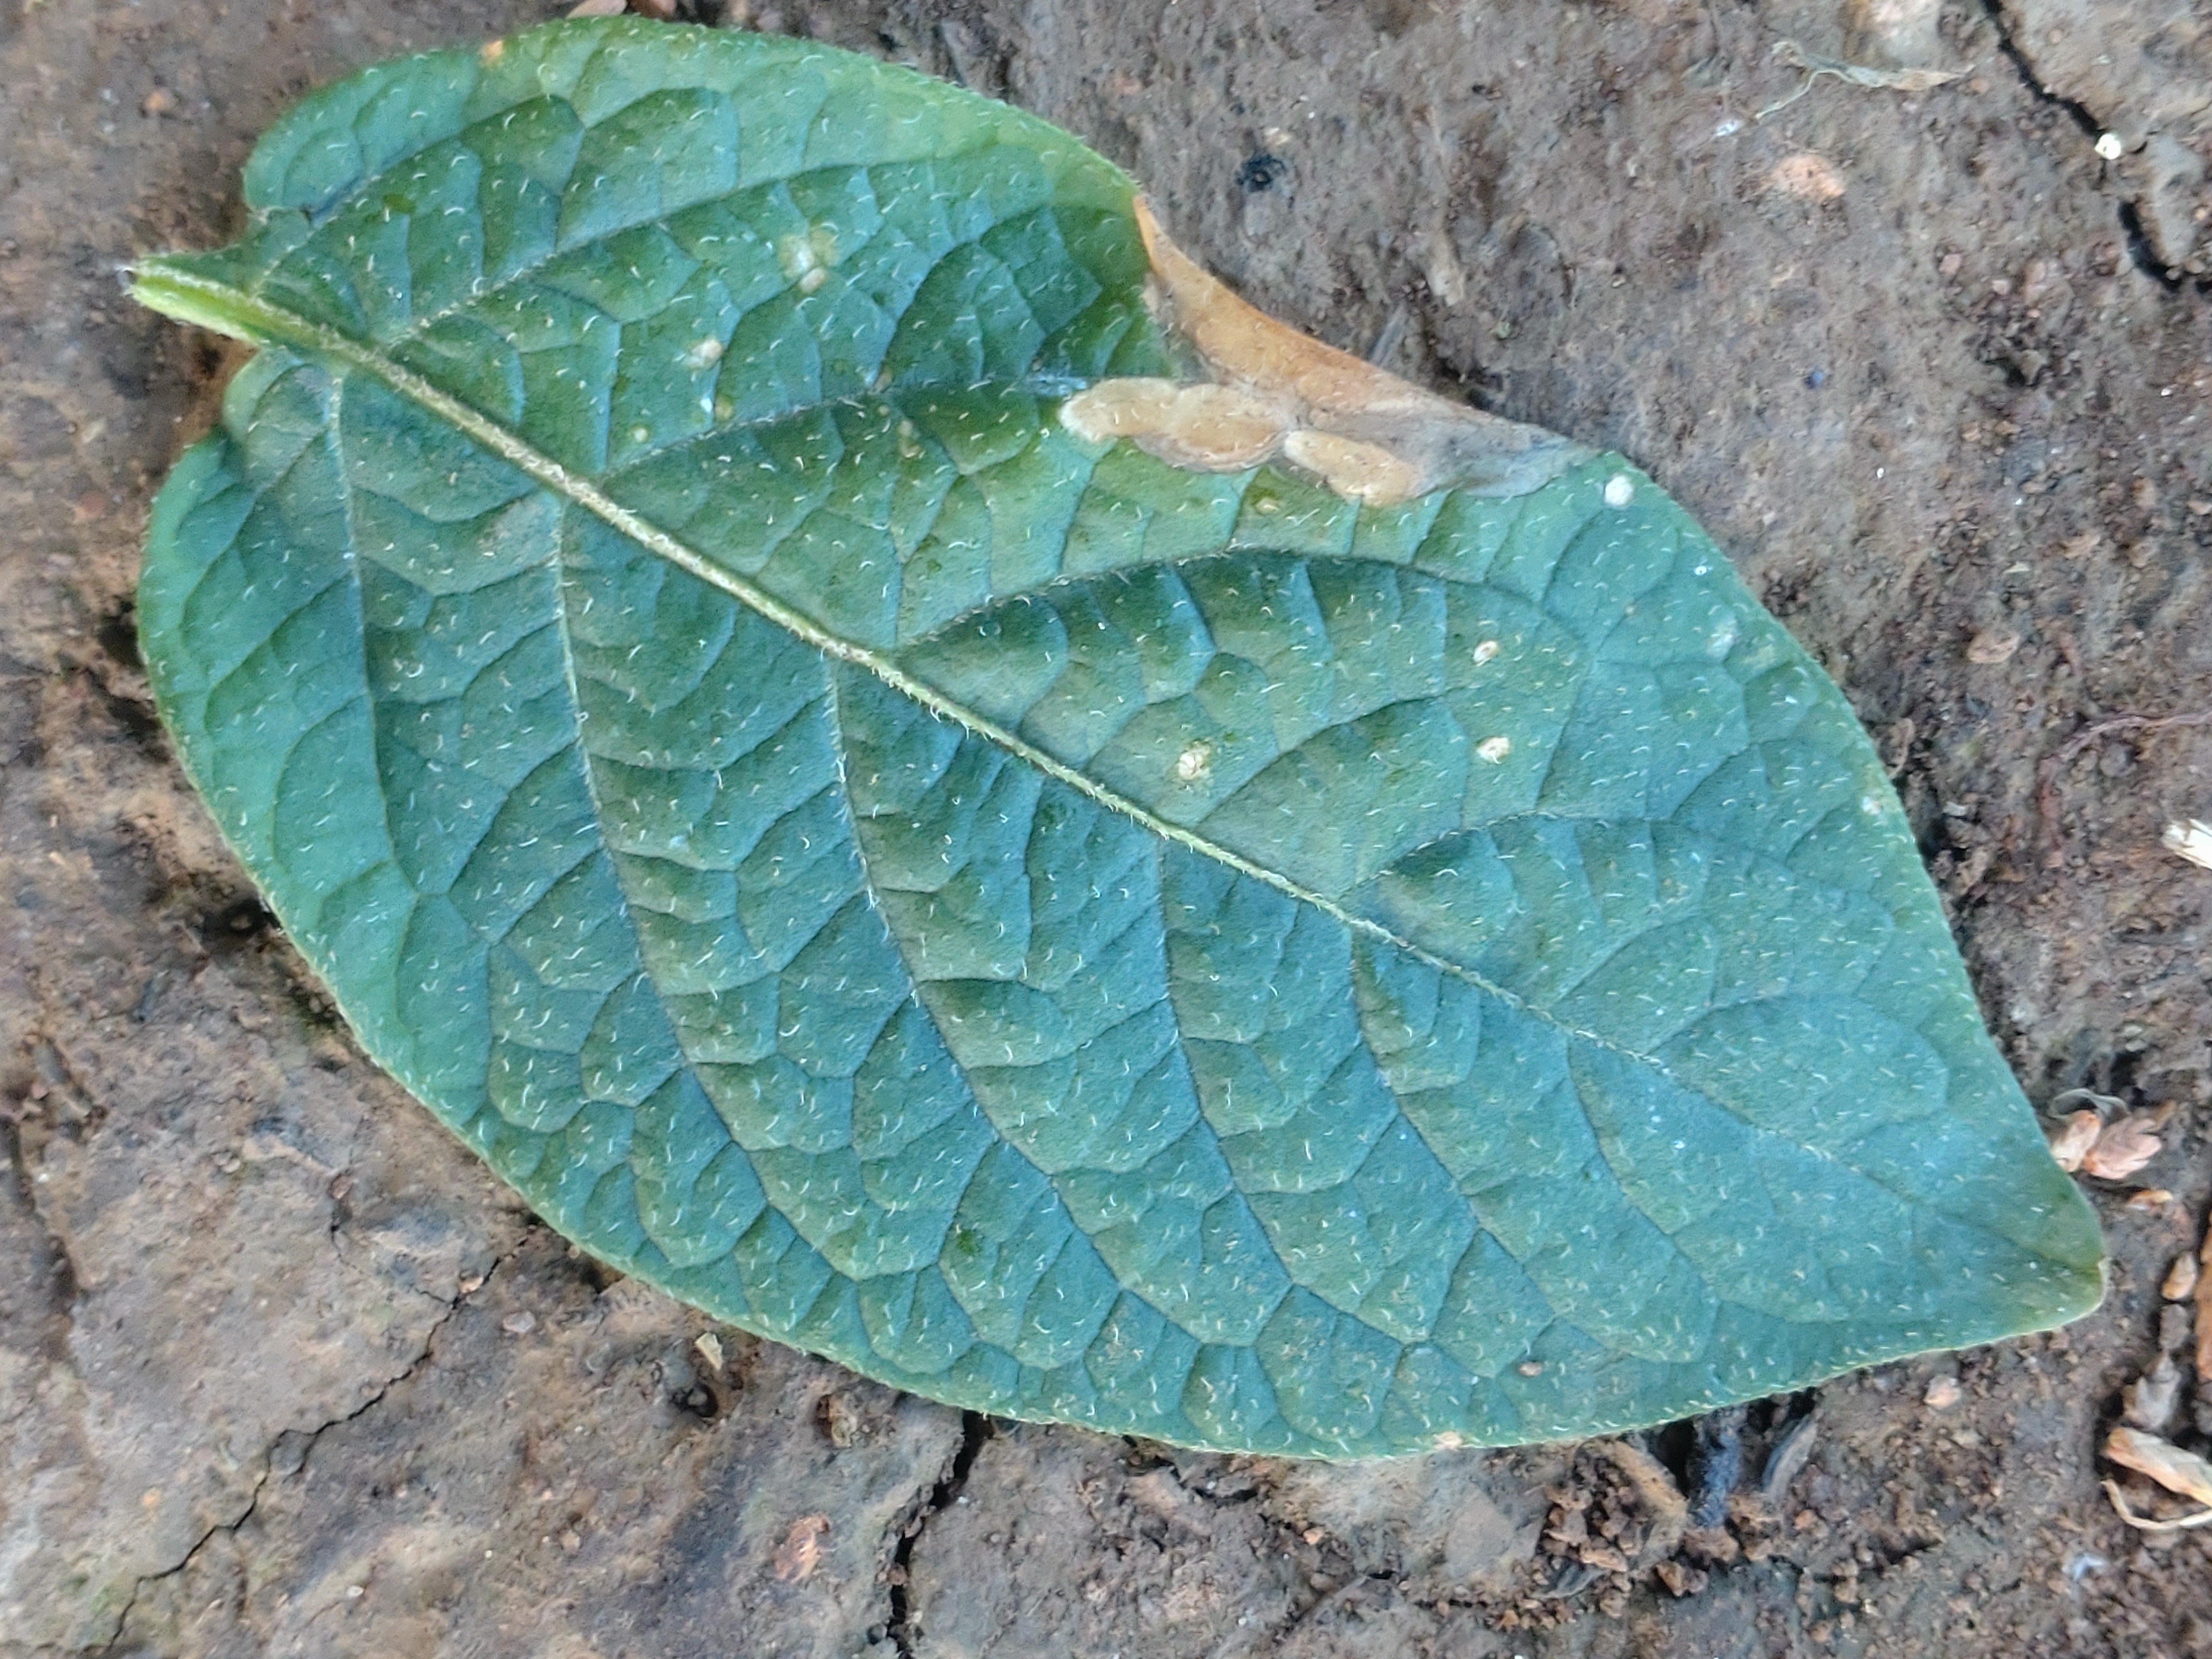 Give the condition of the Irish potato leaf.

early blight
